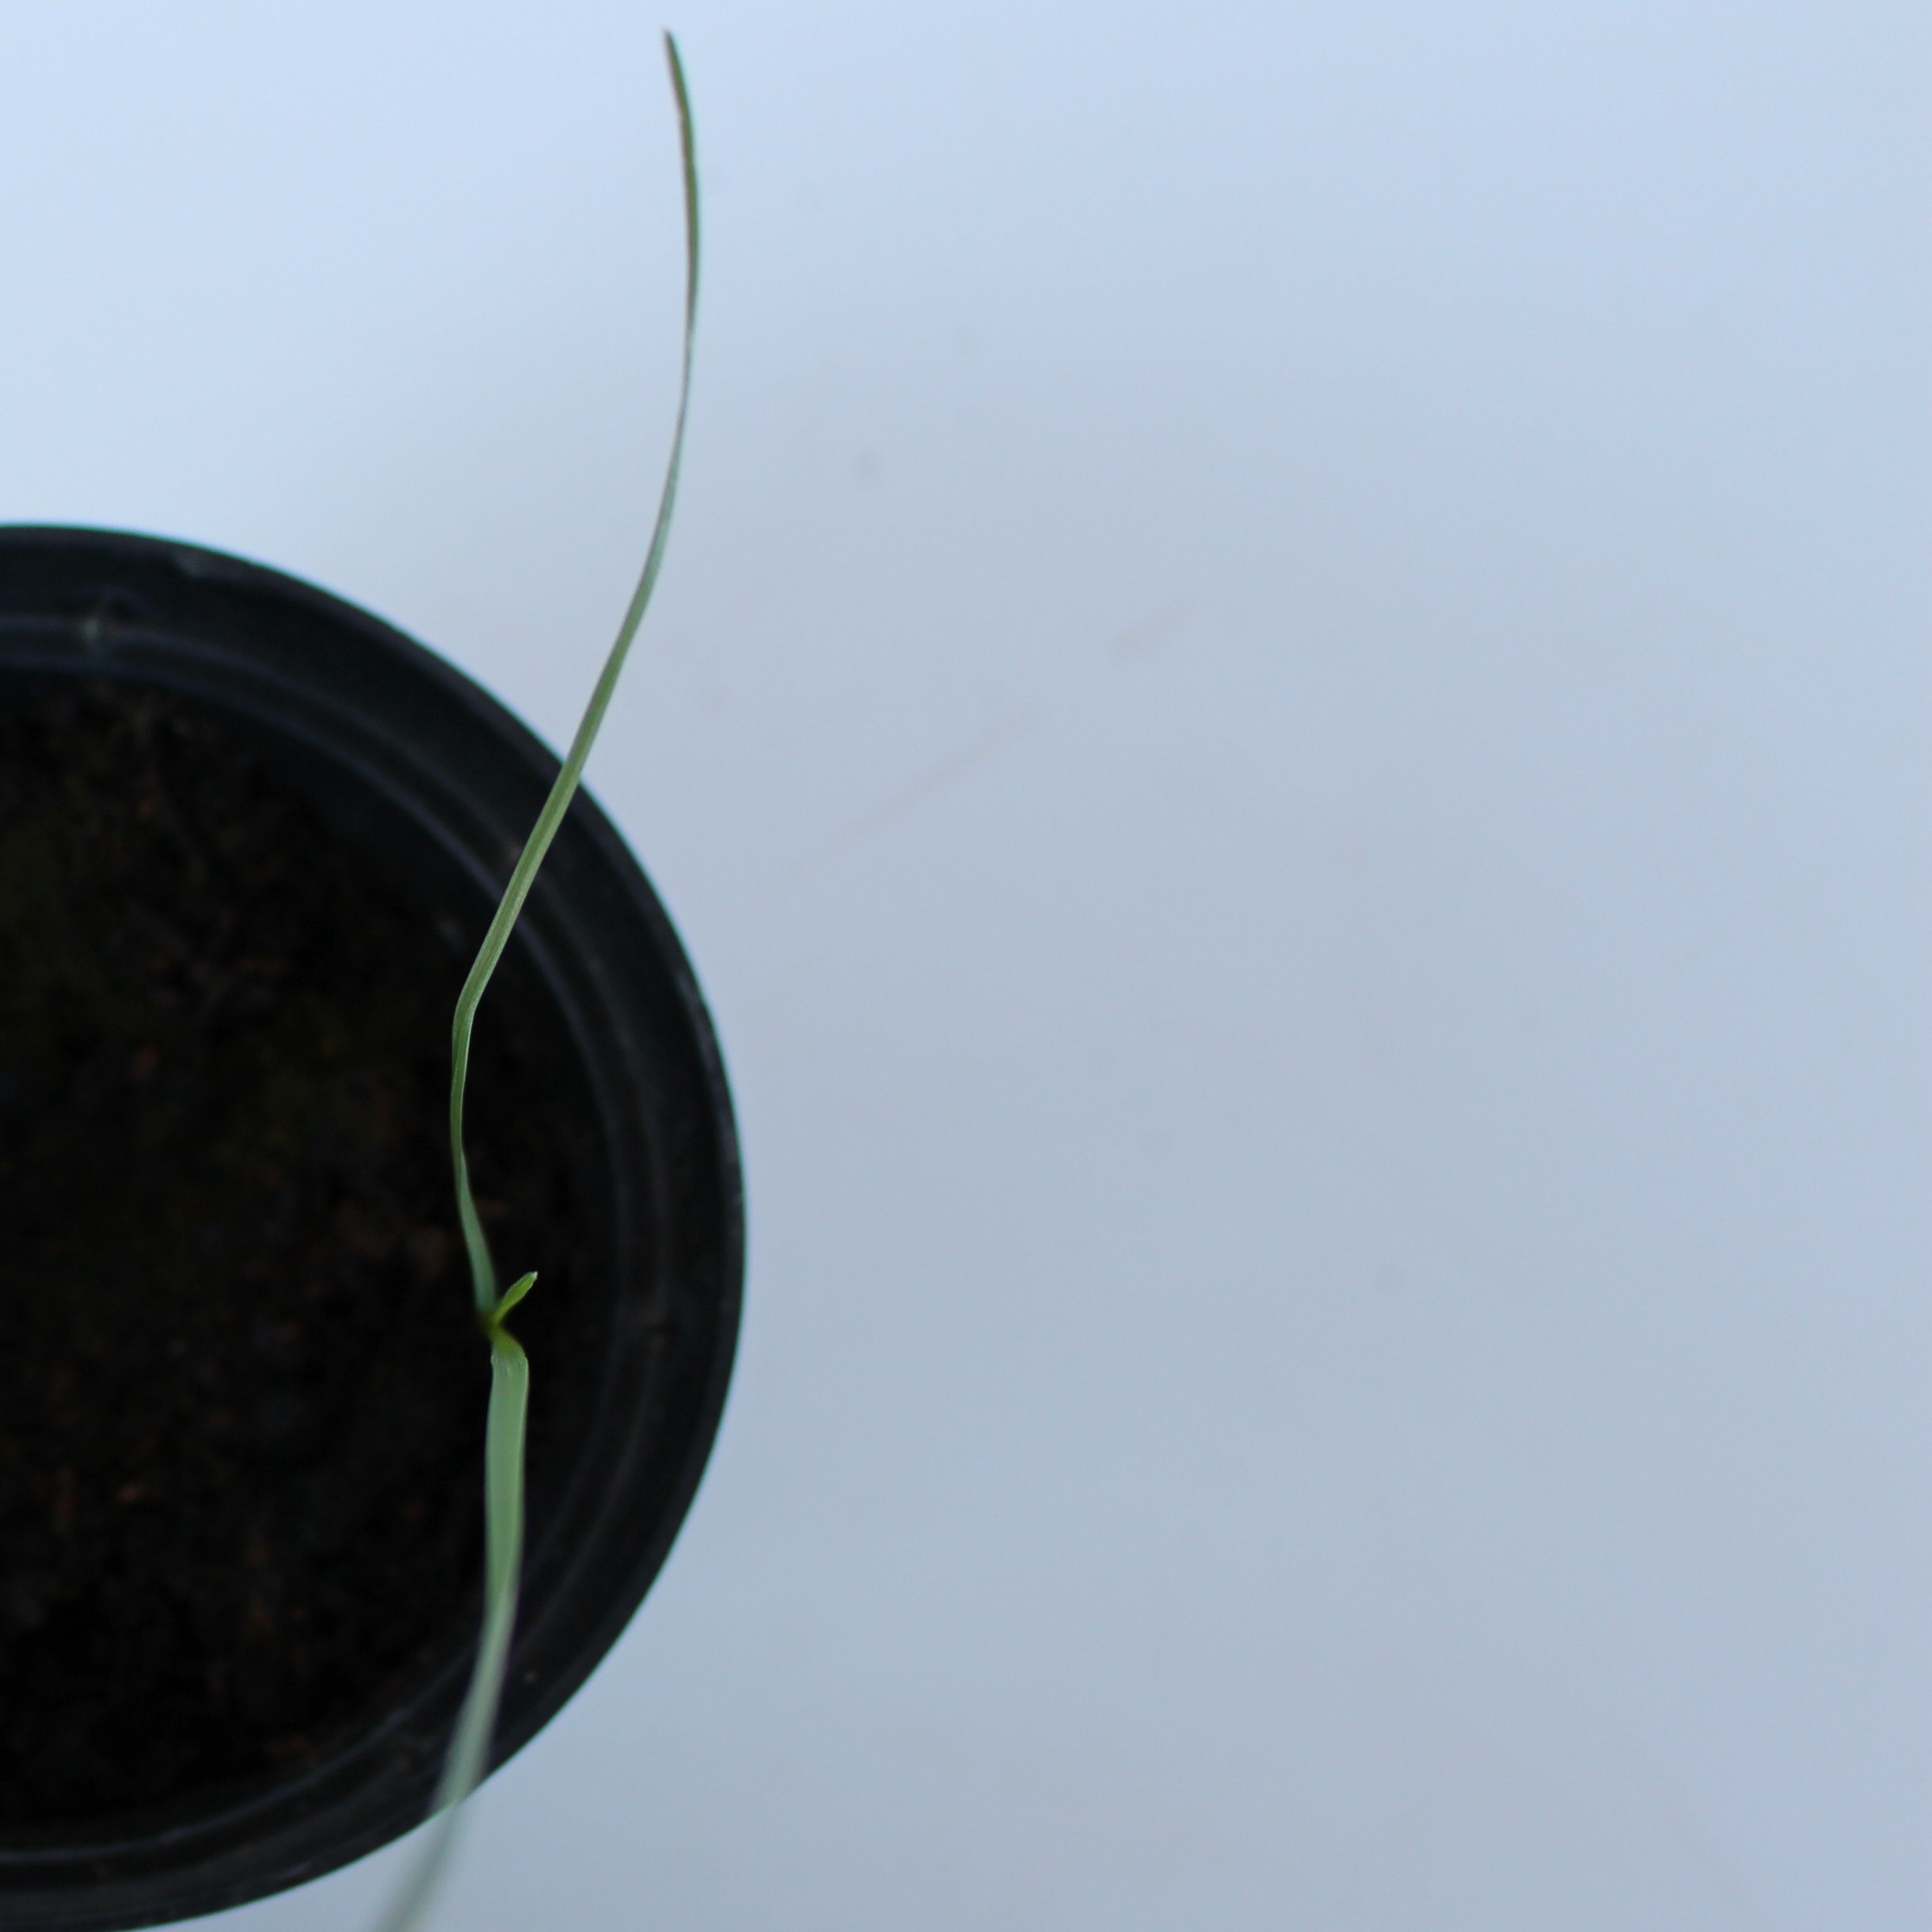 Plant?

Lolium multiflorum
